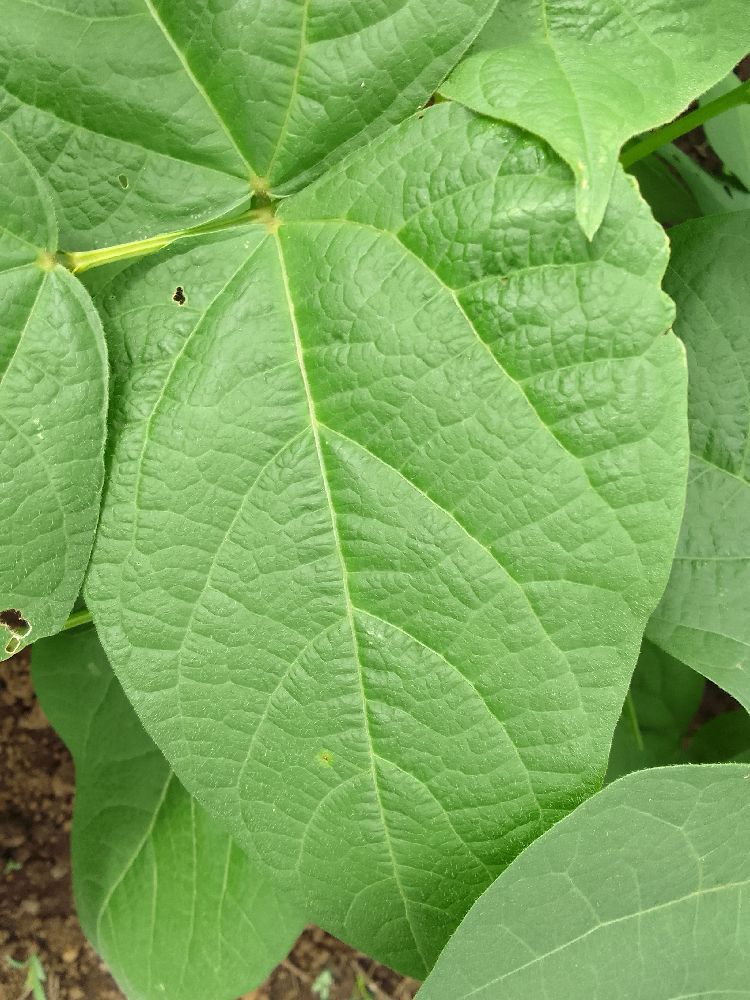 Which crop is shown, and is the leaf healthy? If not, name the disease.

common bean, healthy
